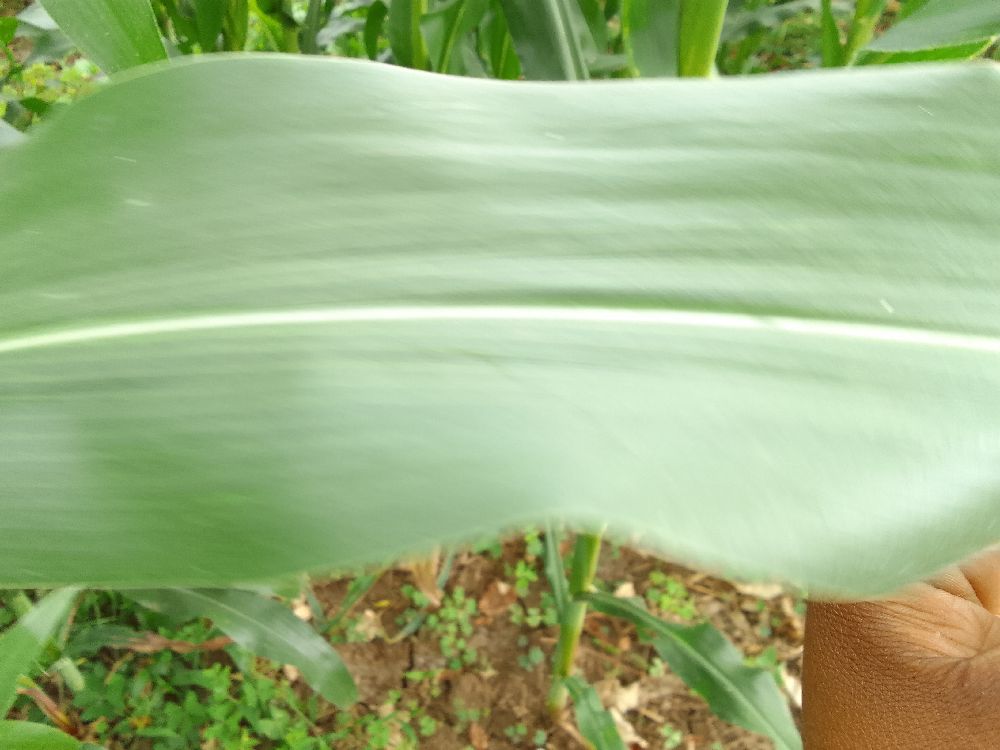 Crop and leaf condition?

maize, healthy
